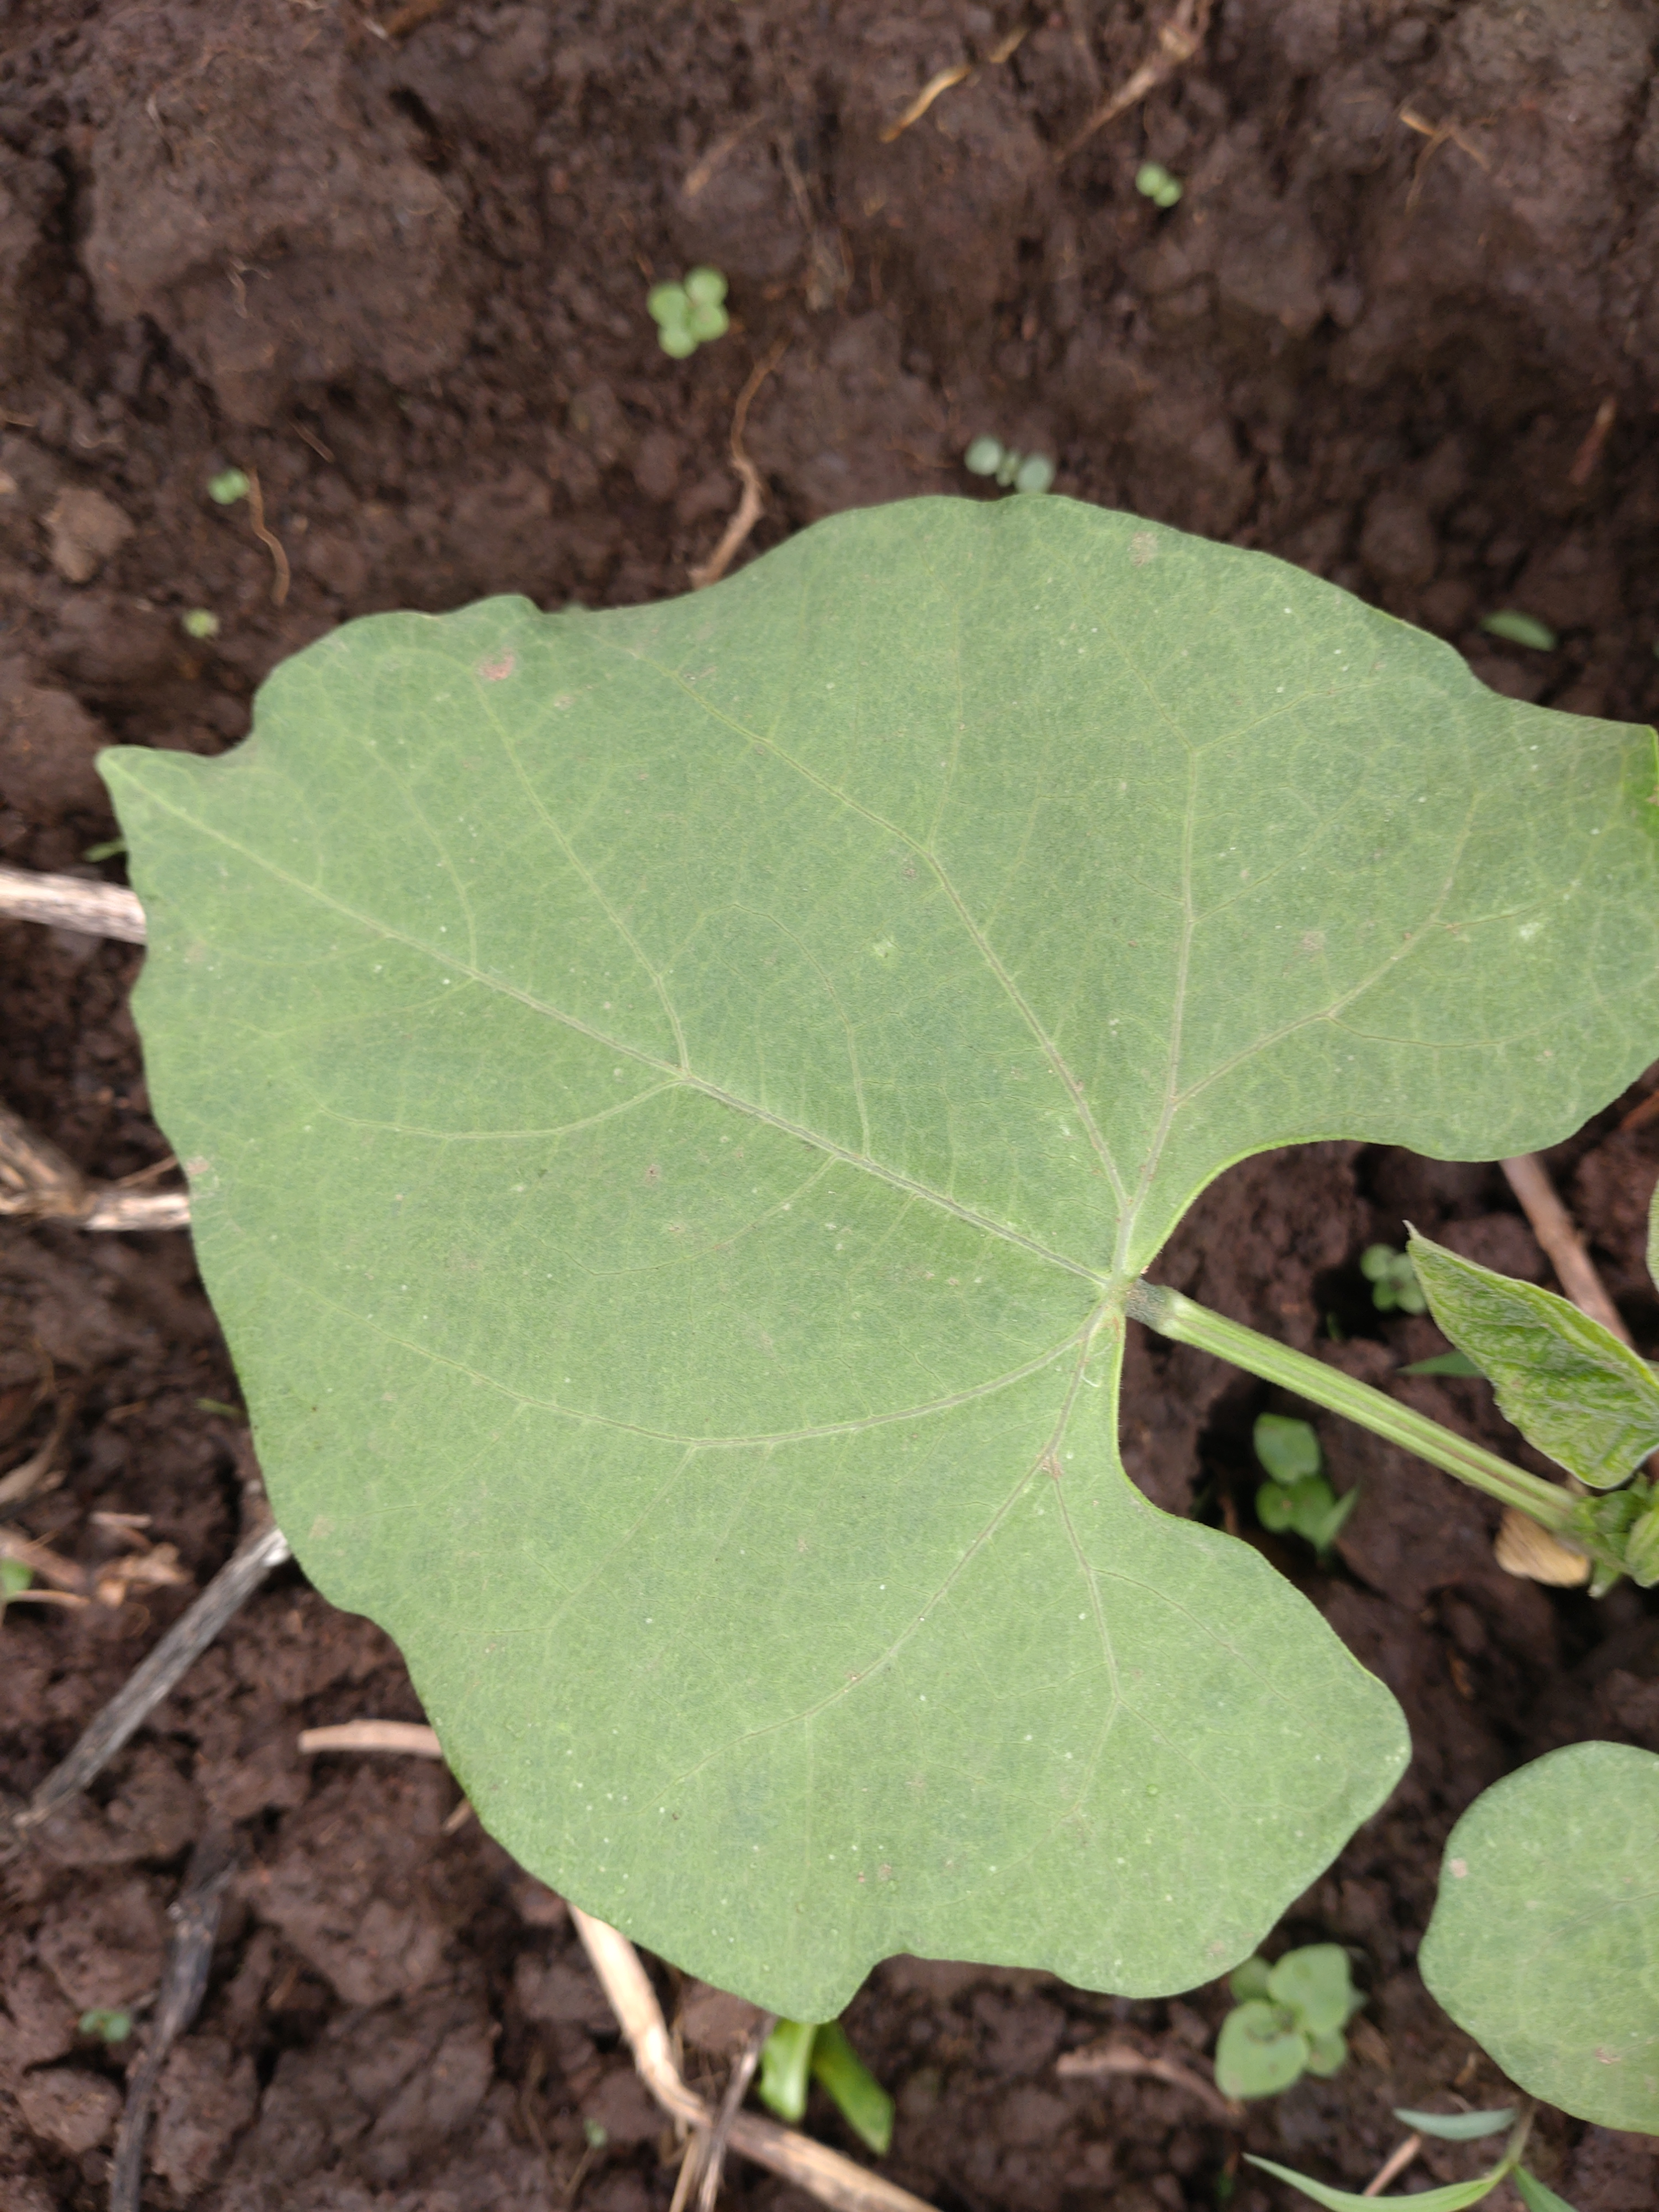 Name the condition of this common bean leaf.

healthy
